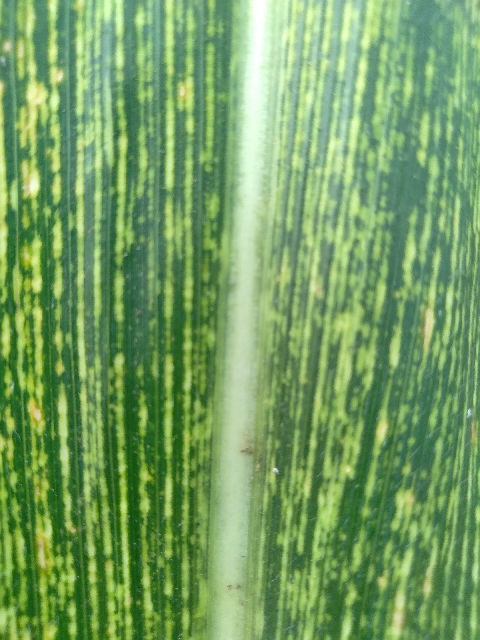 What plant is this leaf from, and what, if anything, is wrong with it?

maize, maize streak virus
